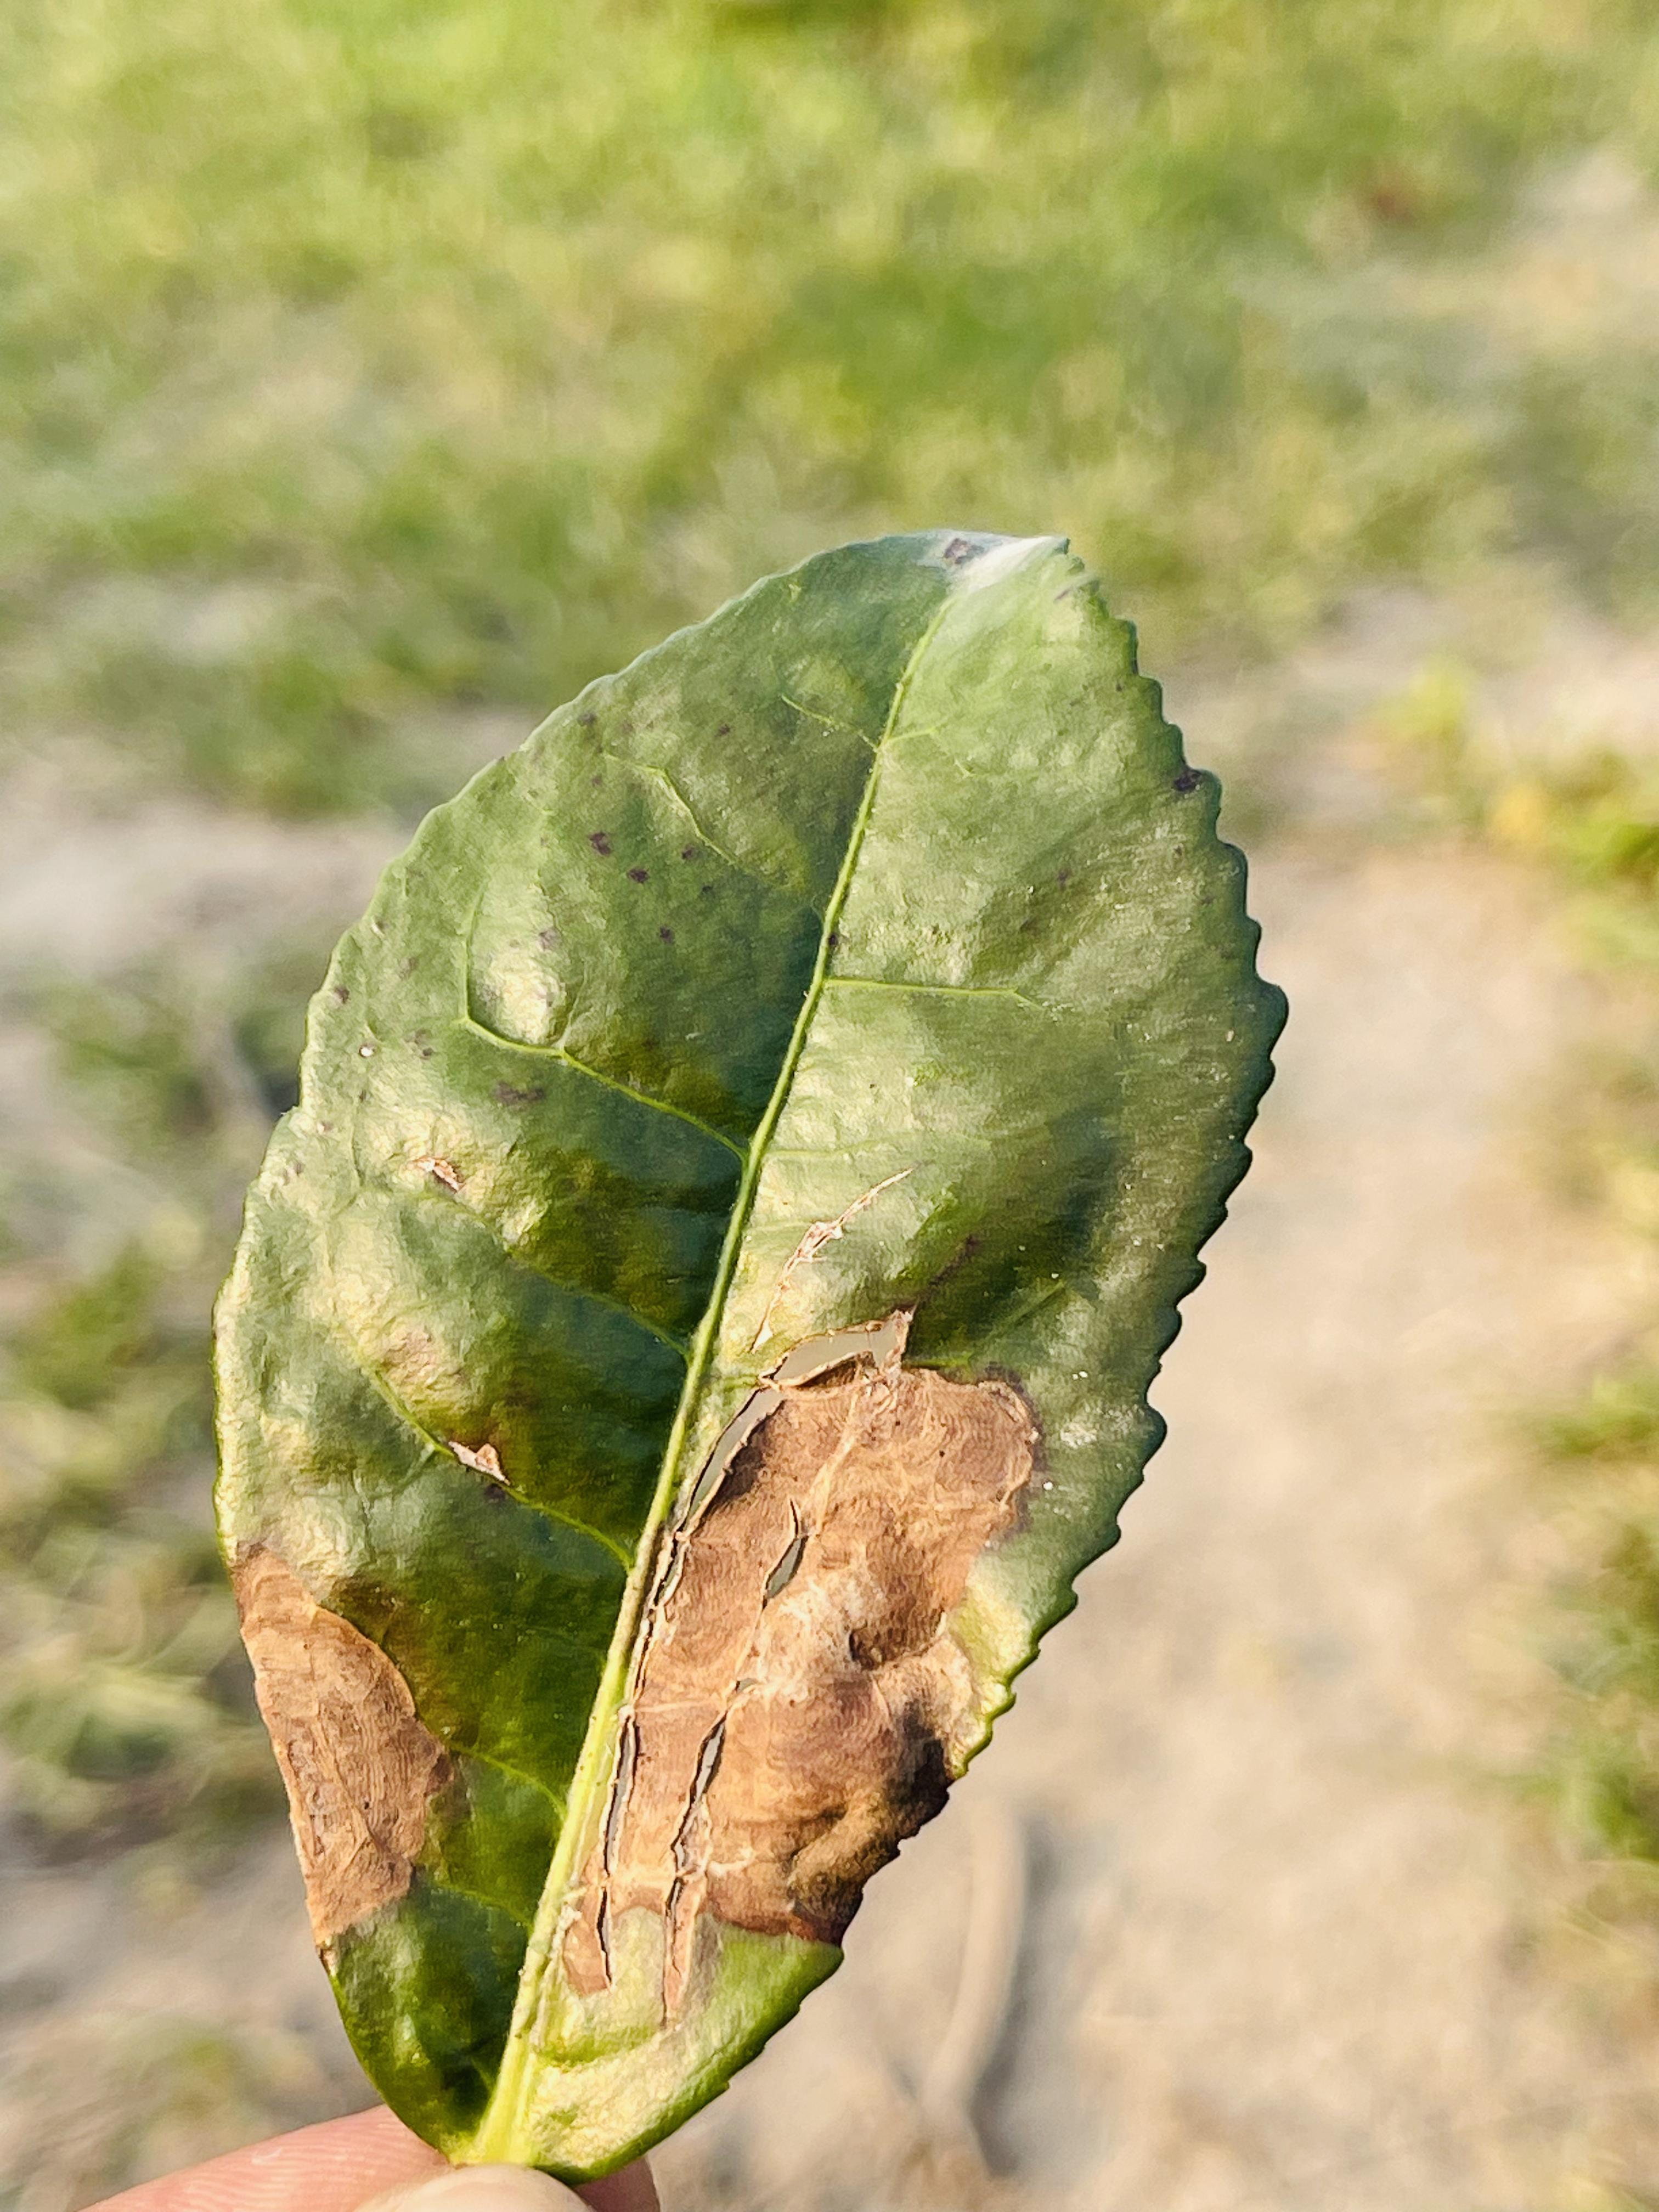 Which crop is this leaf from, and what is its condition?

tea, blight
